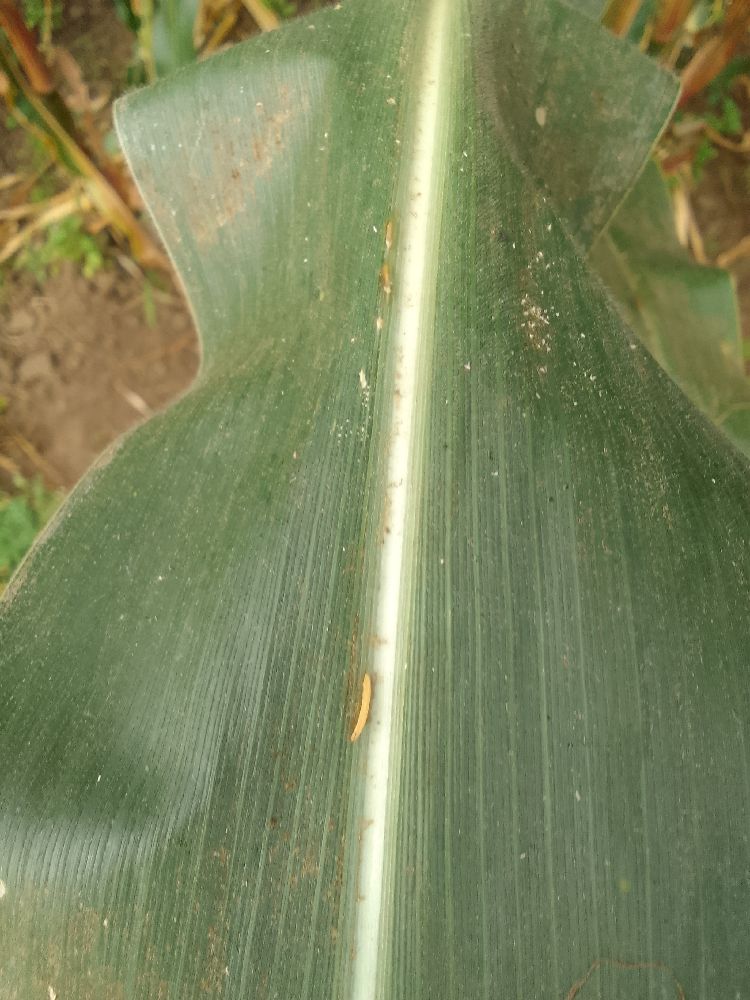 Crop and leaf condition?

maize, healthy
